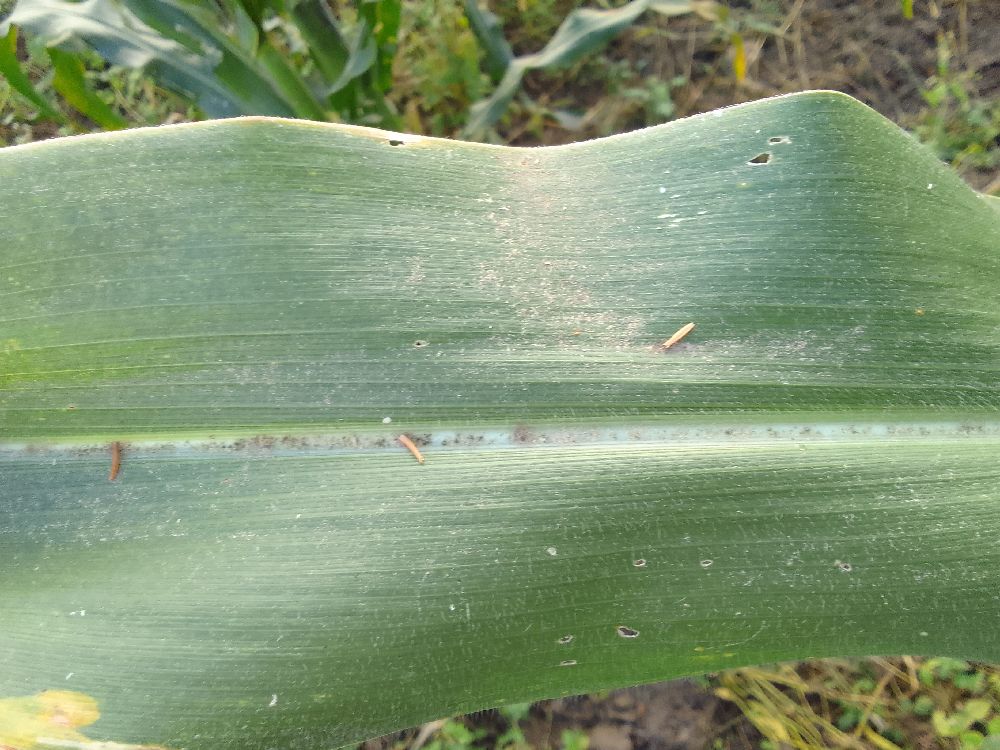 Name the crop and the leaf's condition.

maize, healthy
